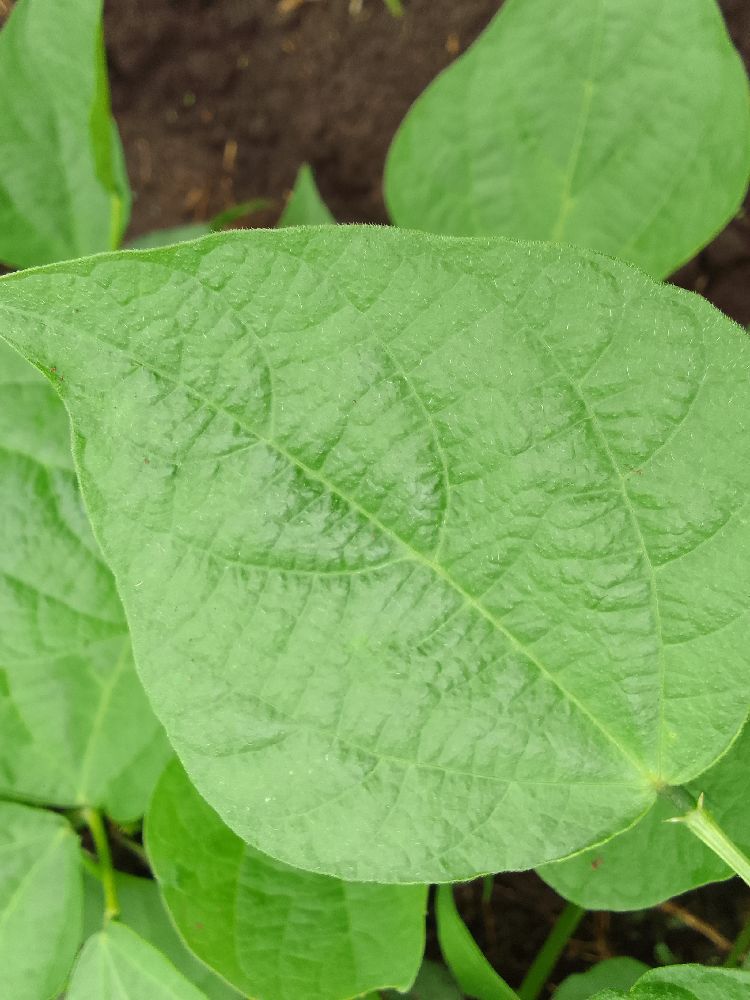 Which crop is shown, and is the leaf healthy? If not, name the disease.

common bean, healthy
